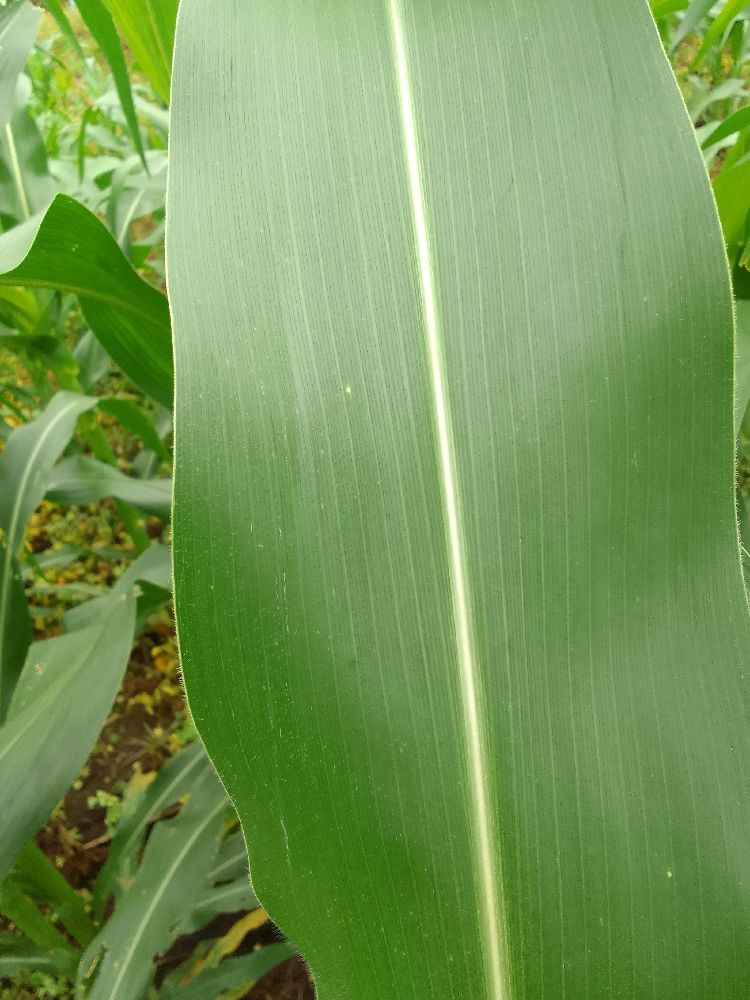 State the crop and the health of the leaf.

maize, healthy
